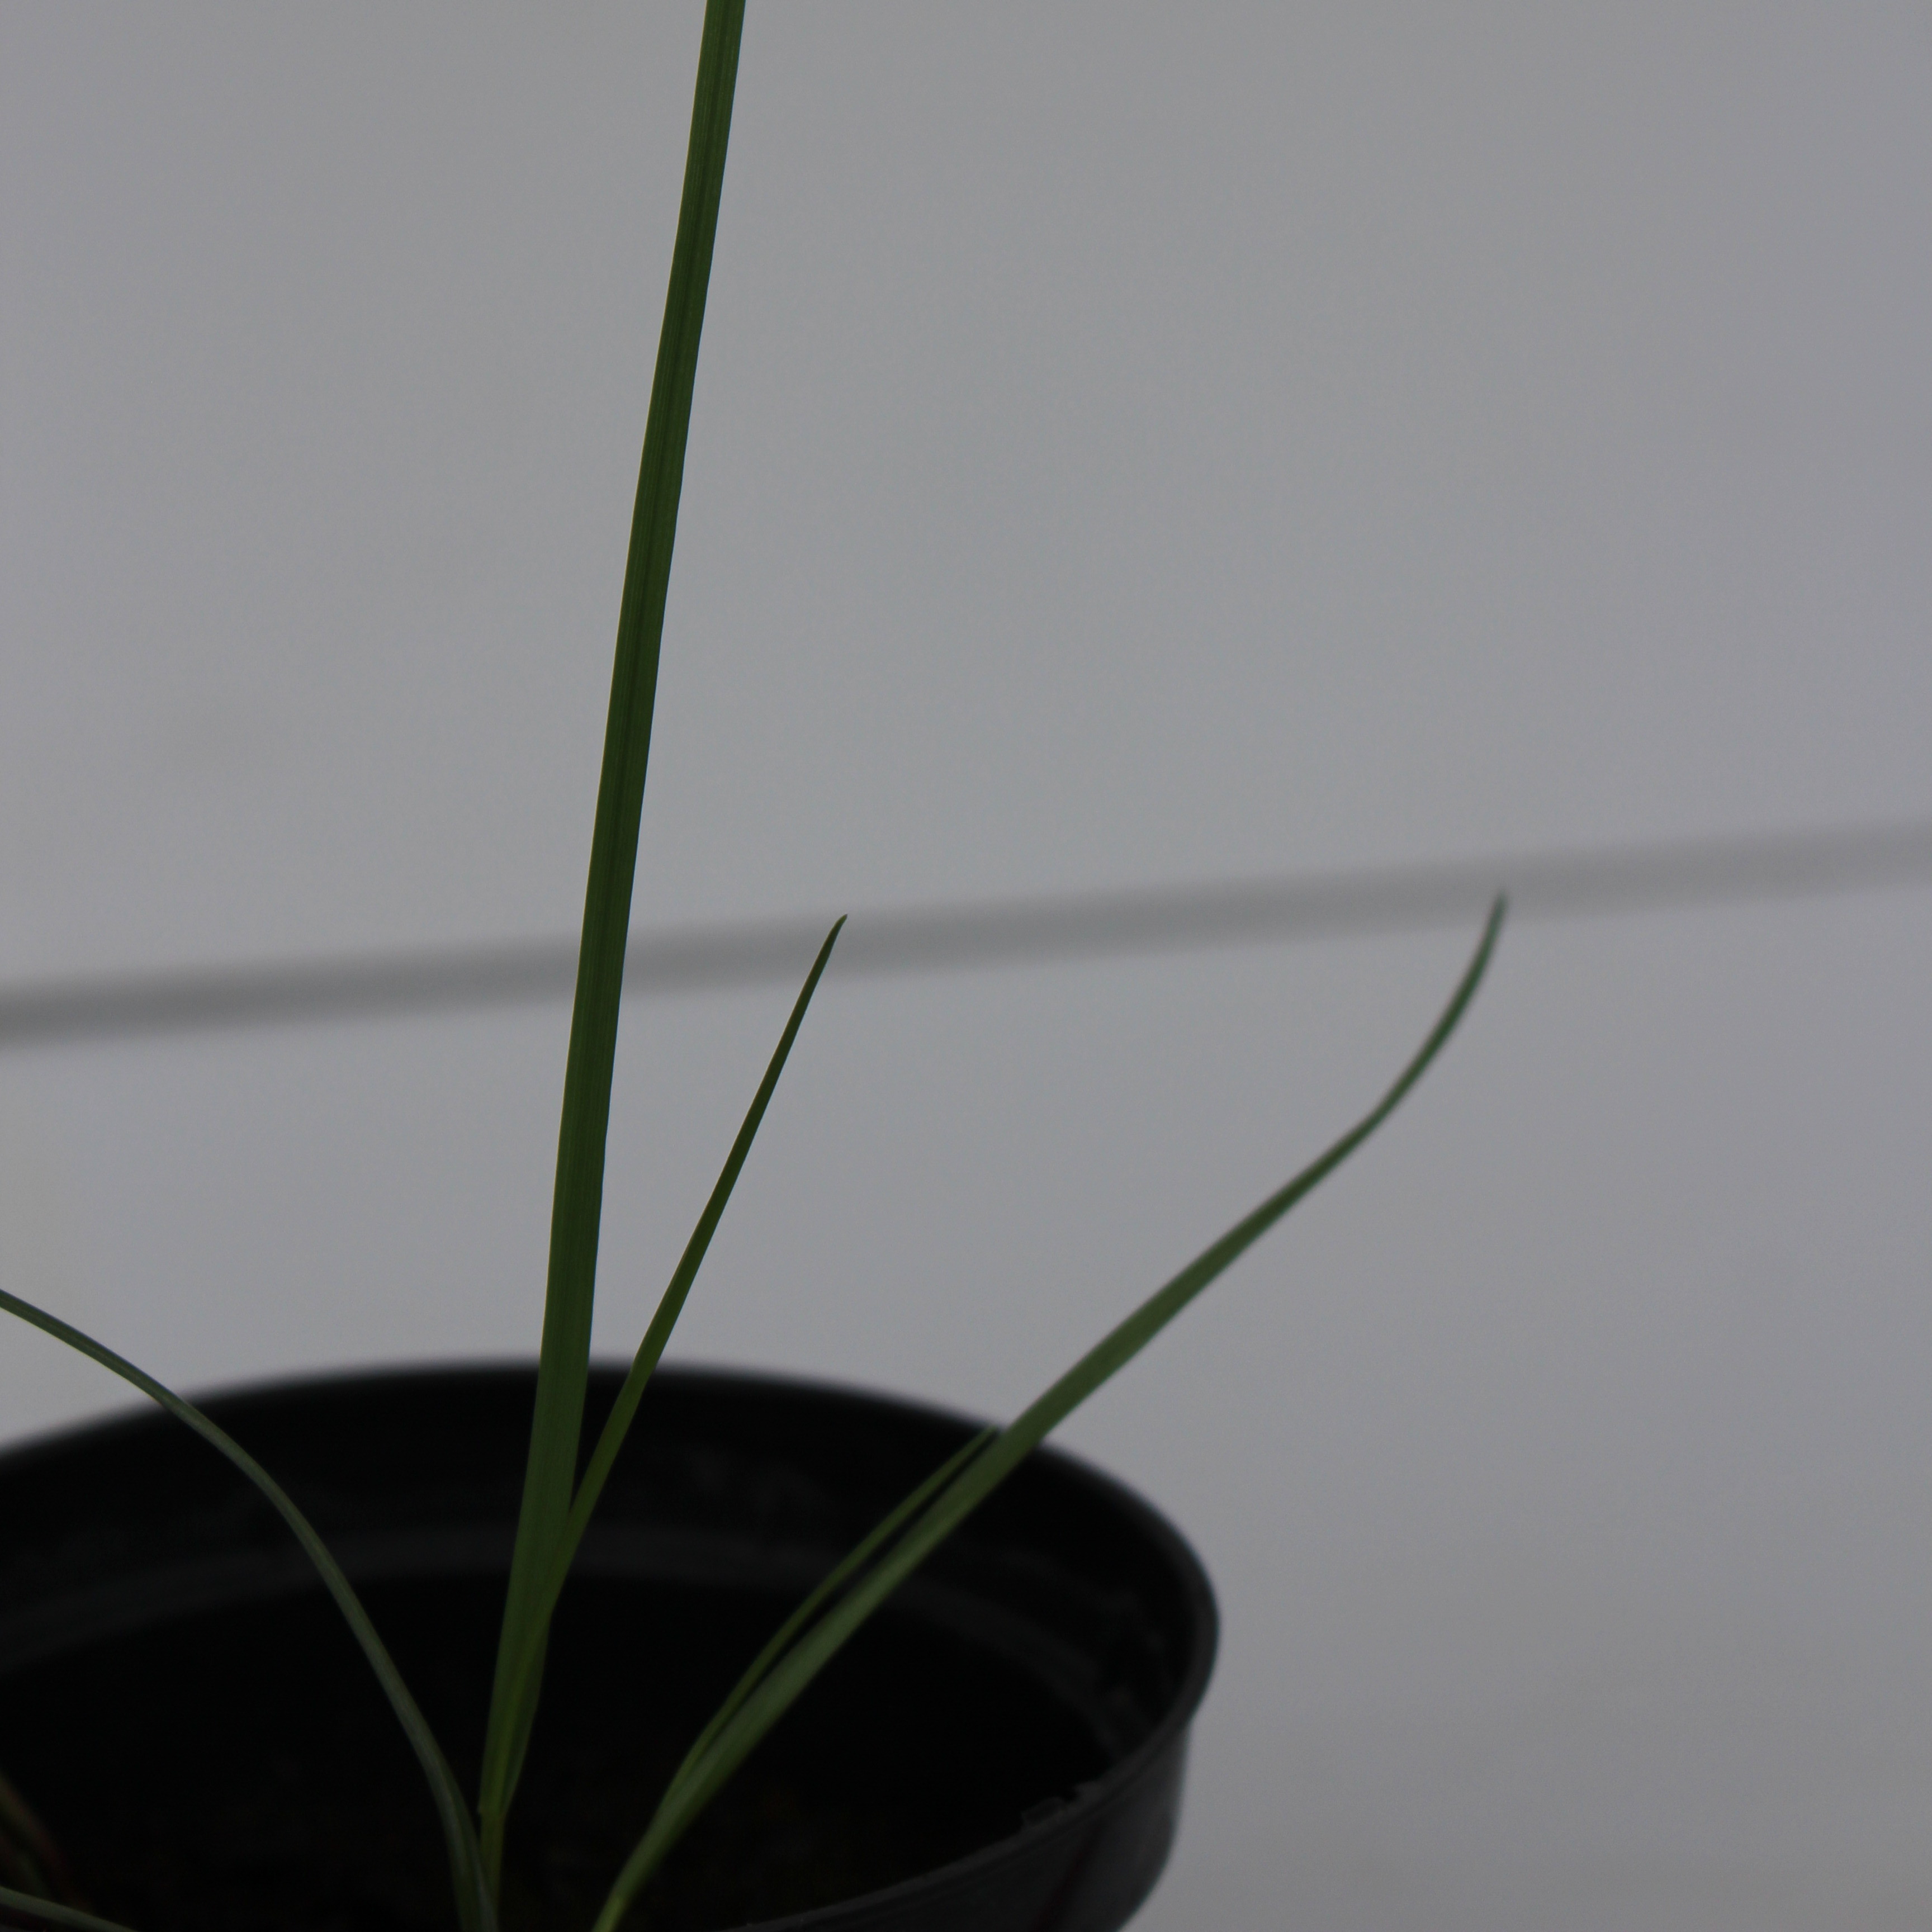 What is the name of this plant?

Lolium multiflorum
